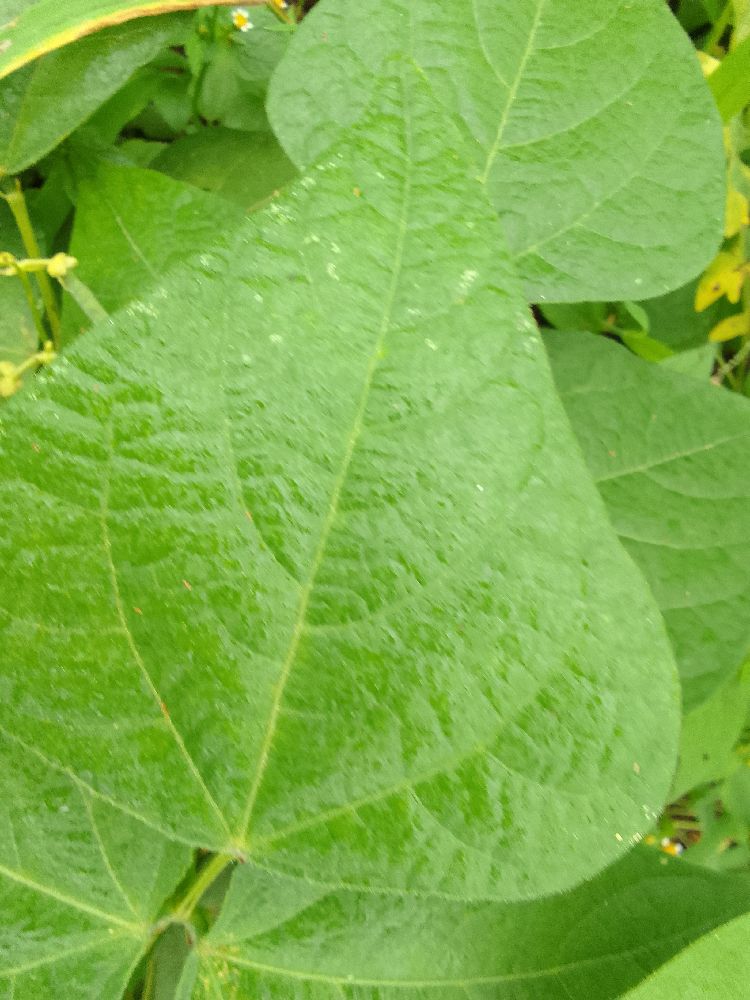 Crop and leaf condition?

common bean, healthy
